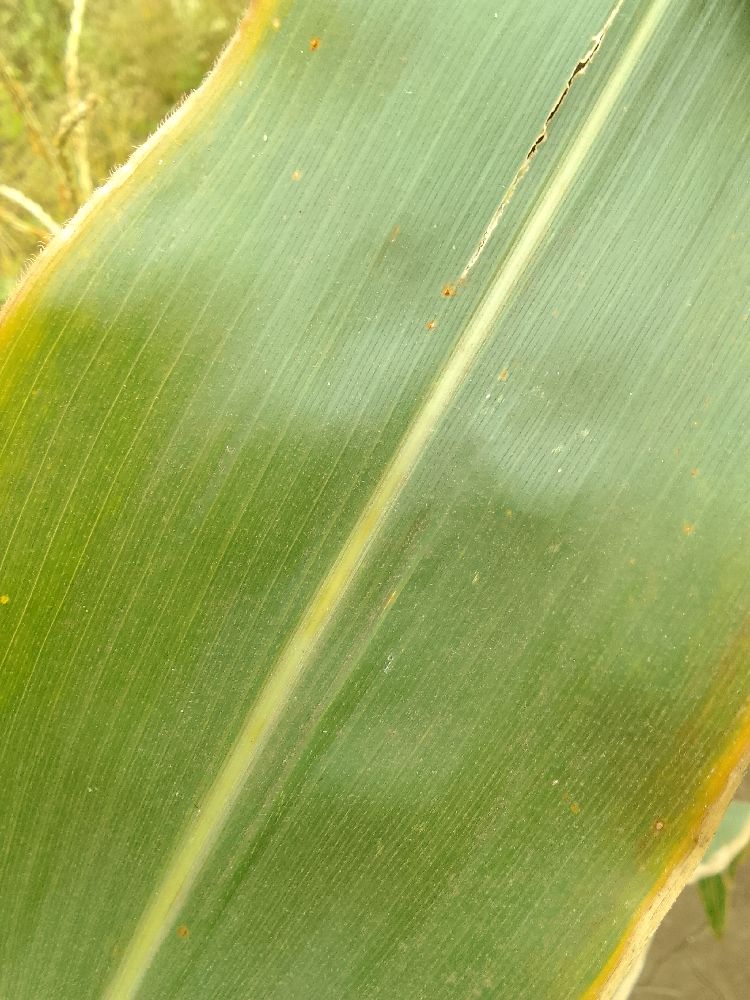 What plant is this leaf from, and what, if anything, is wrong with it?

maize, healthy
